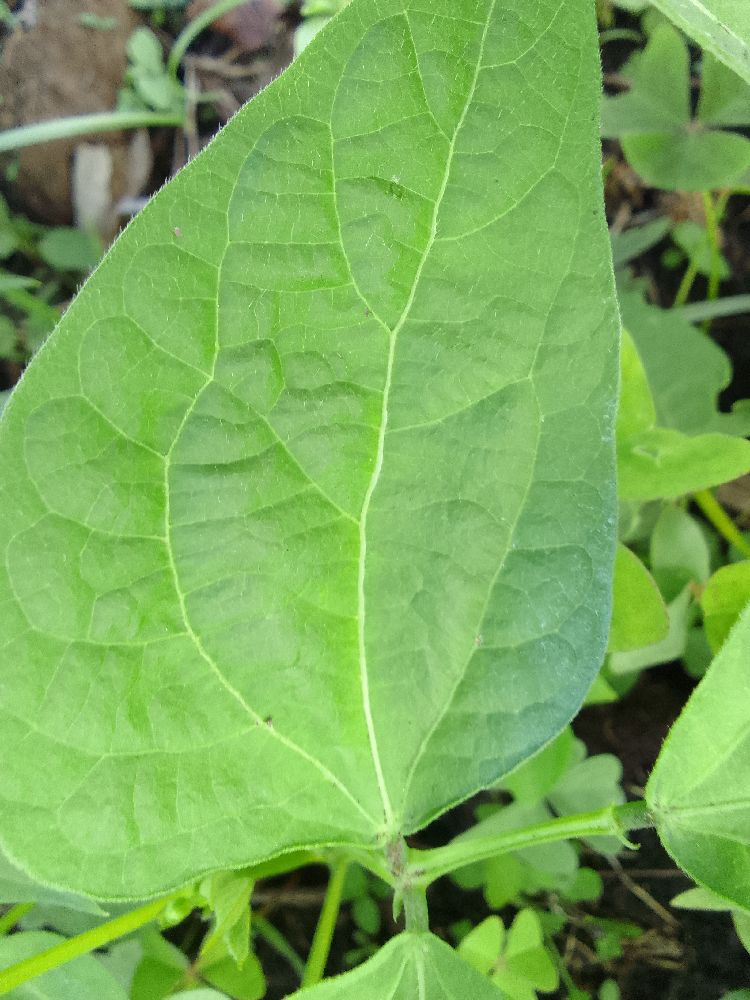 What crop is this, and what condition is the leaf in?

common bean, healthy
